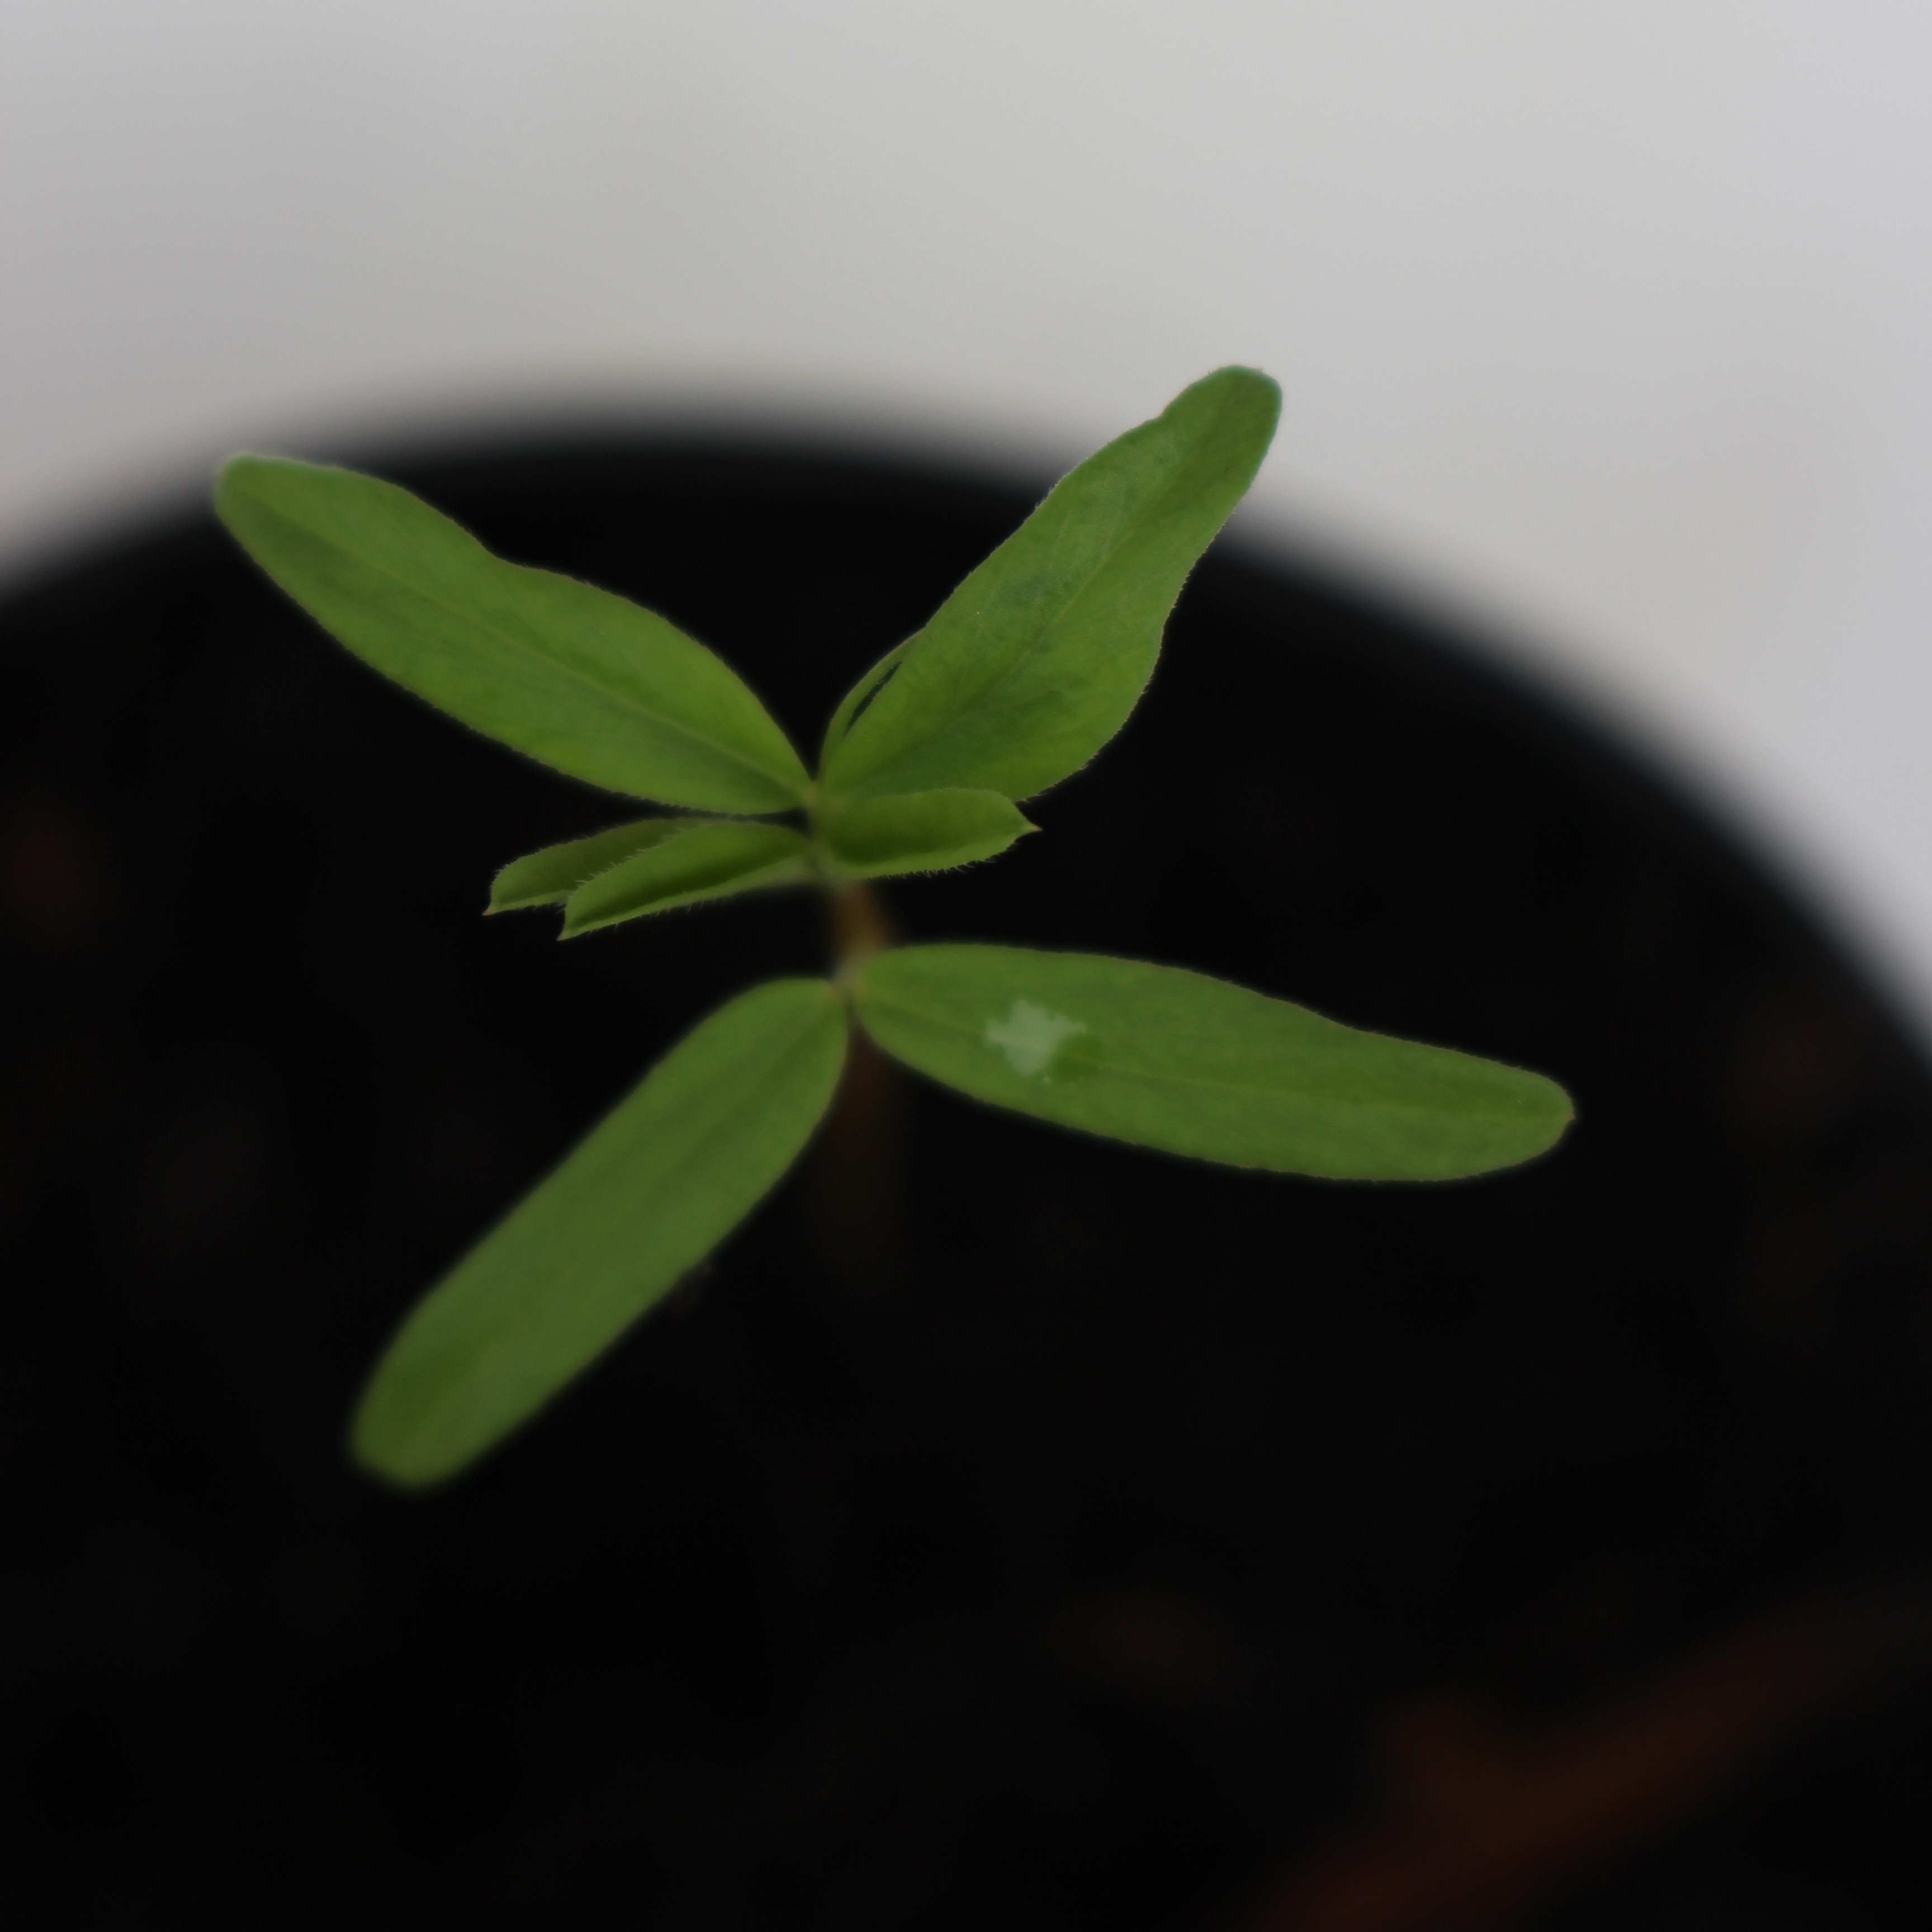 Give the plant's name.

Vicia sativa
